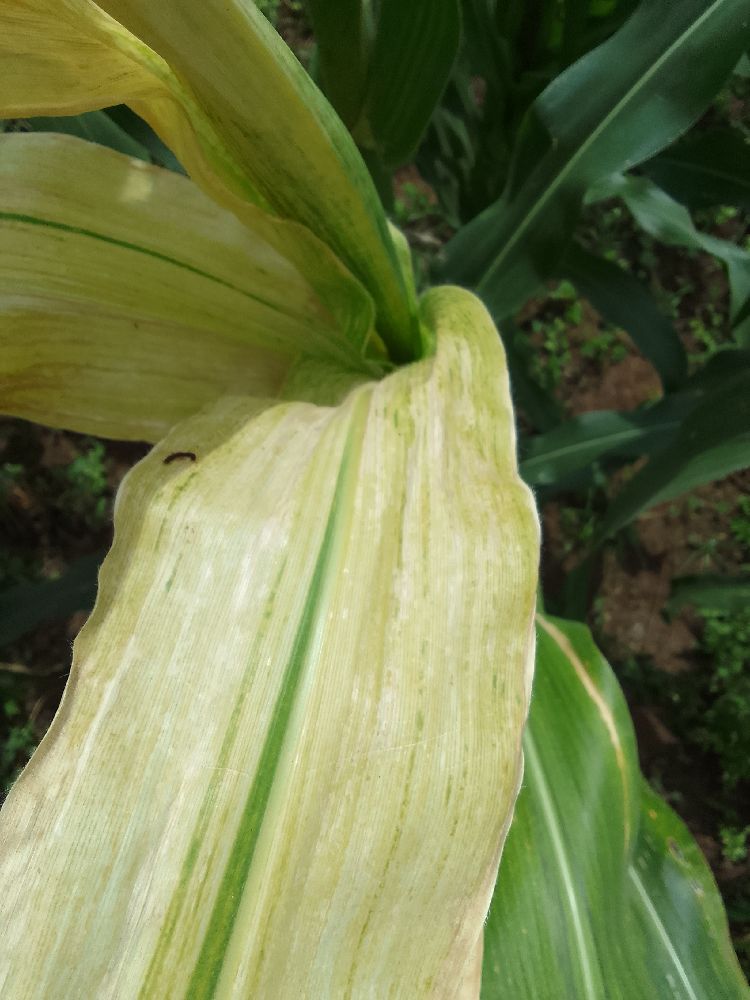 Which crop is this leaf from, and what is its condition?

maize, maize lethal necrosis
